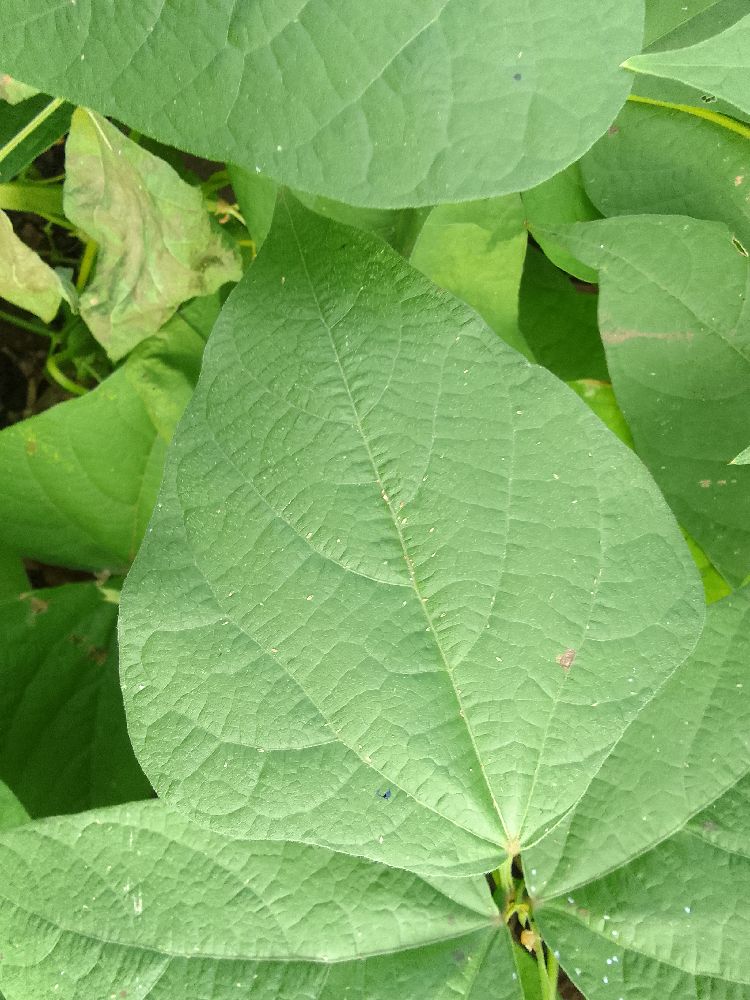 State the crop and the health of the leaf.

common bean, healthy
